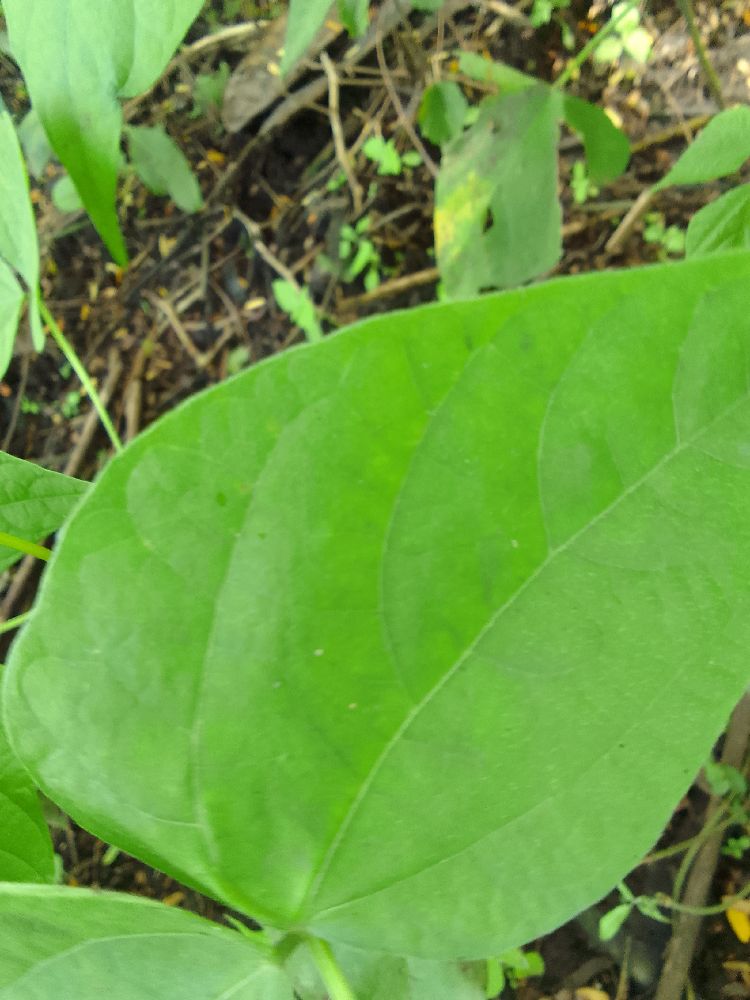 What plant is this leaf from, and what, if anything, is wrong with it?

common bean, healthy
